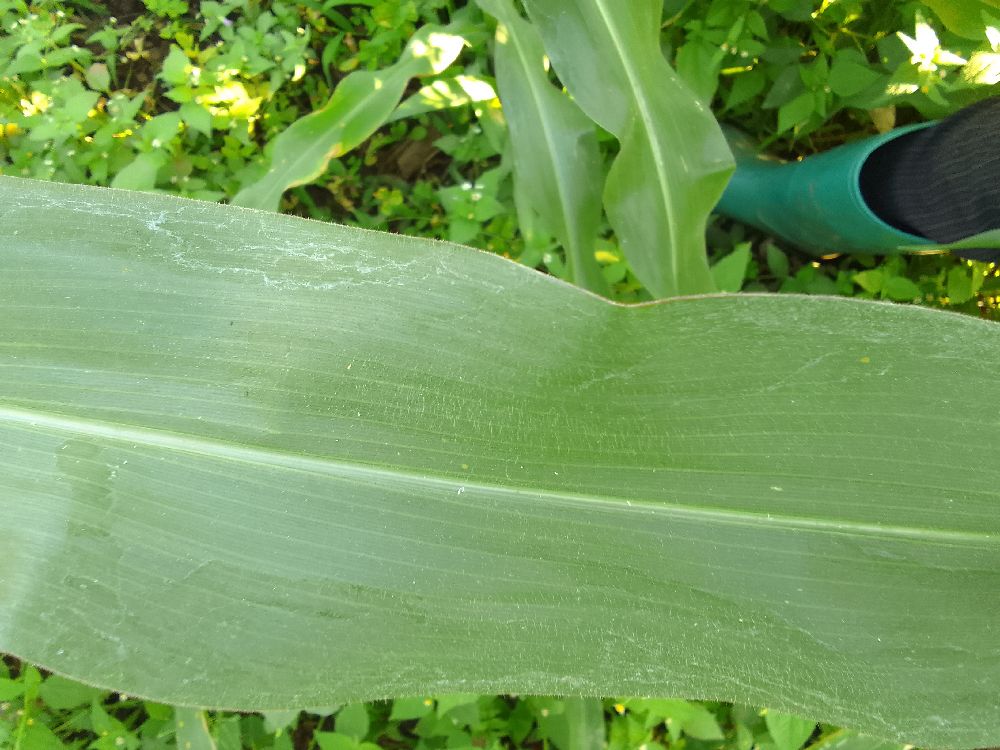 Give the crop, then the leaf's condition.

maize, healthy
